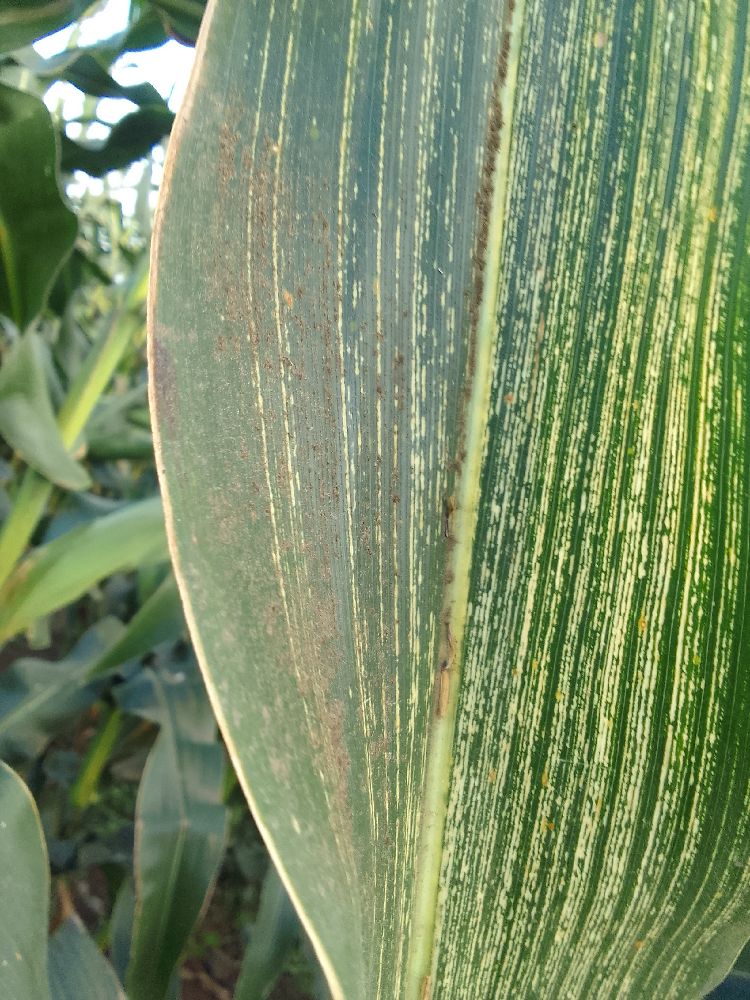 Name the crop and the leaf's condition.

maize, maize streak virus
